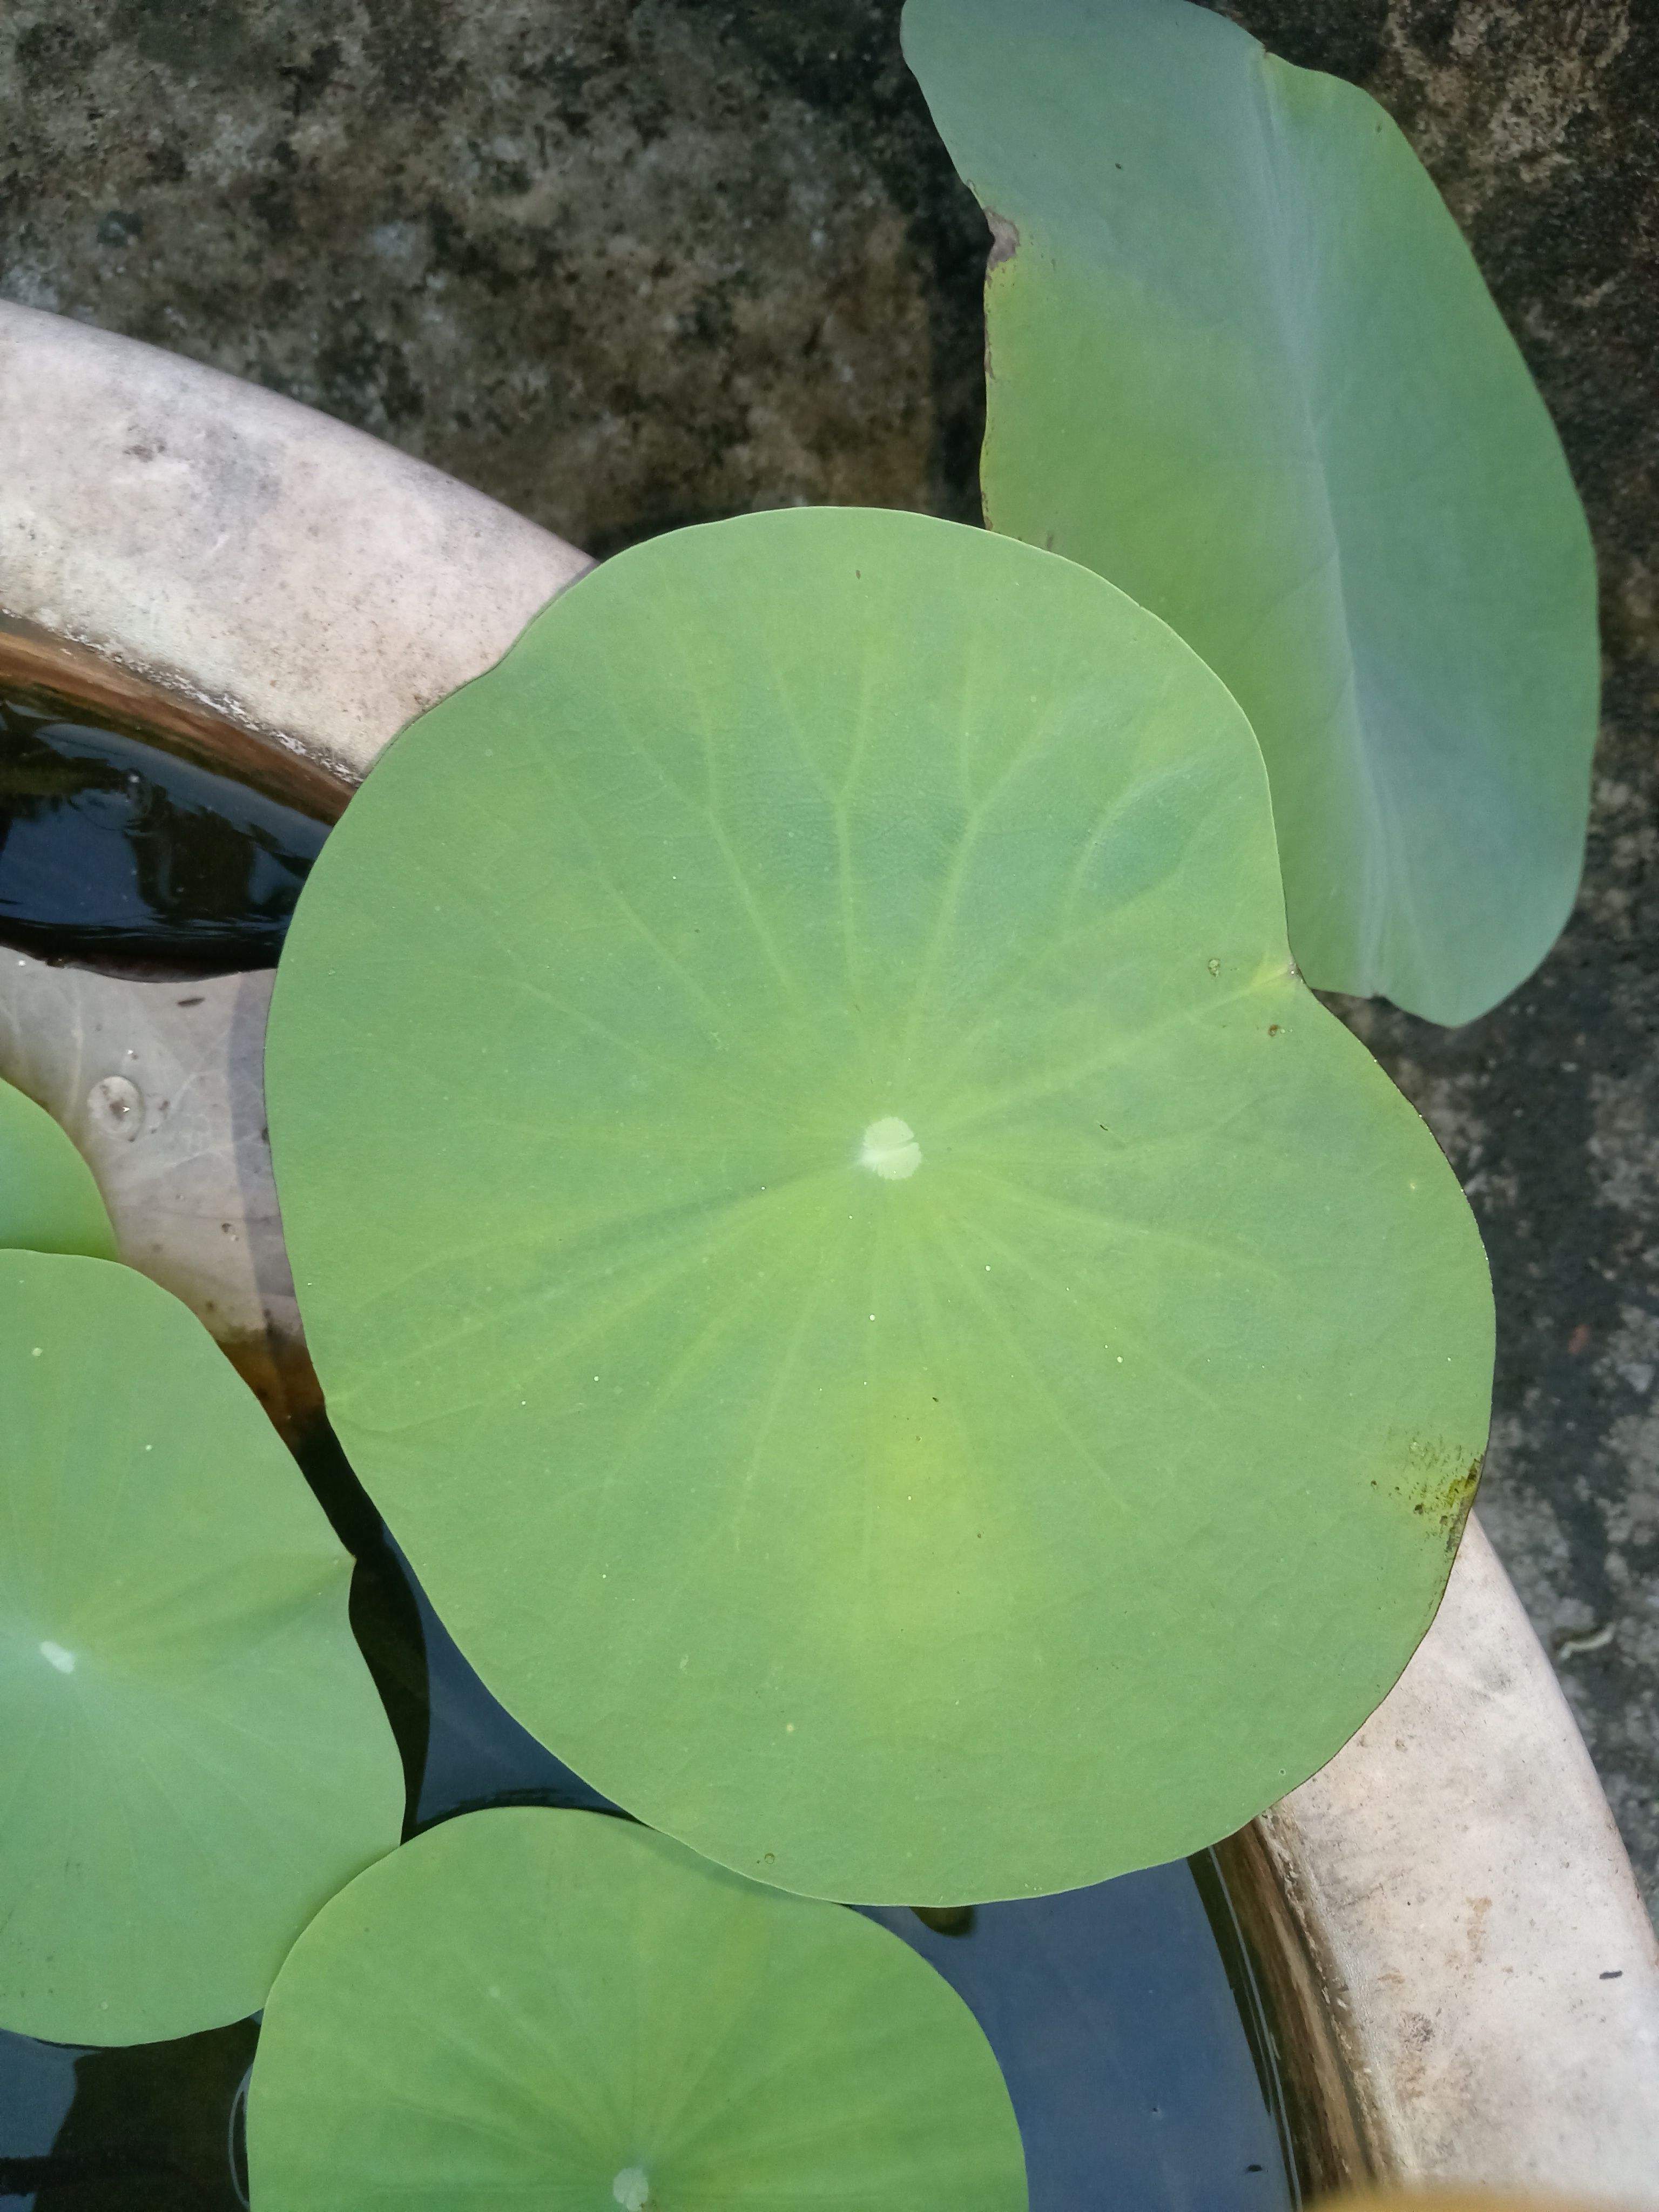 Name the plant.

lotus
